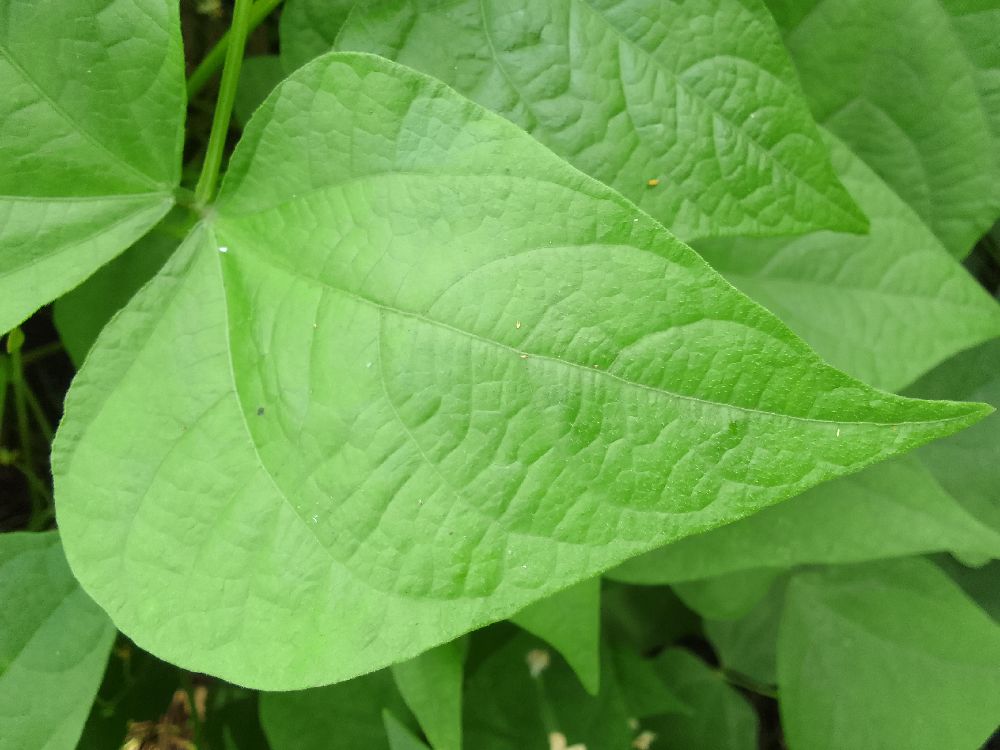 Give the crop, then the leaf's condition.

common bean, healthy
